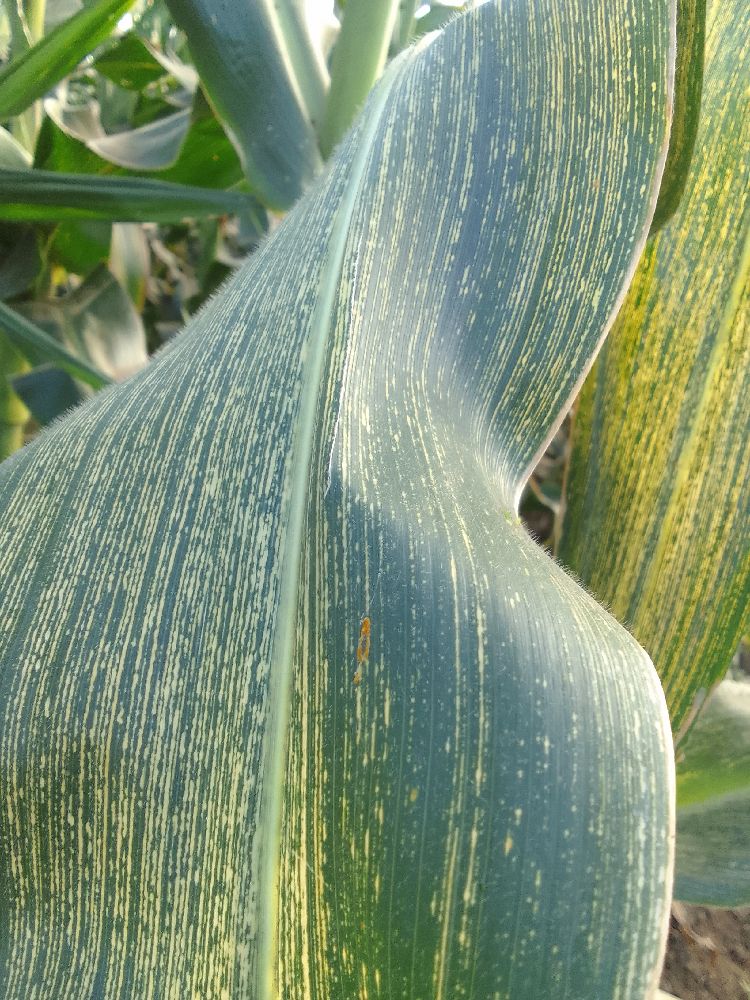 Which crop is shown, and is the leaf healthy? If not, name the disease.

maize, maize streak virus
